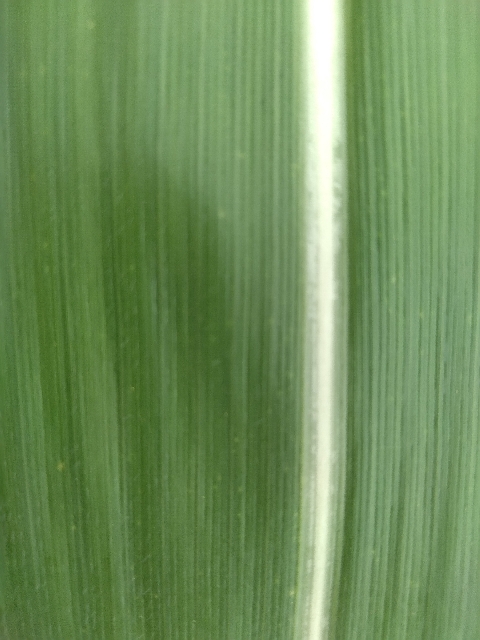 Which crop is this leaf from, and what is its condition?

maize, healthy
